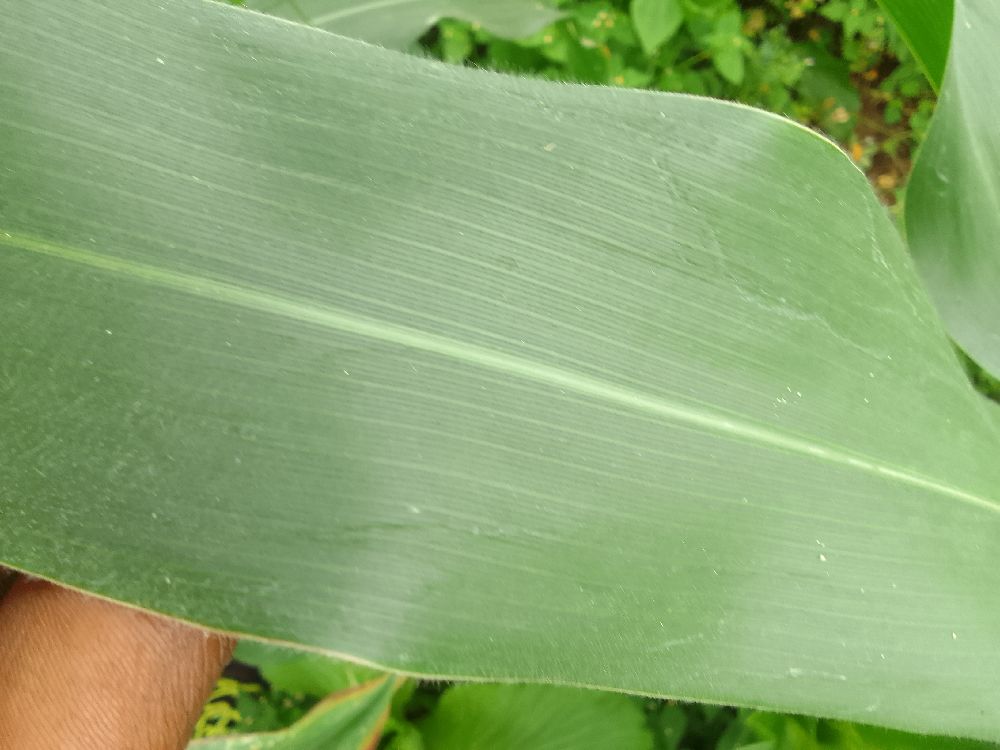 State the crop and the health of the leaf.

maize, healthy
